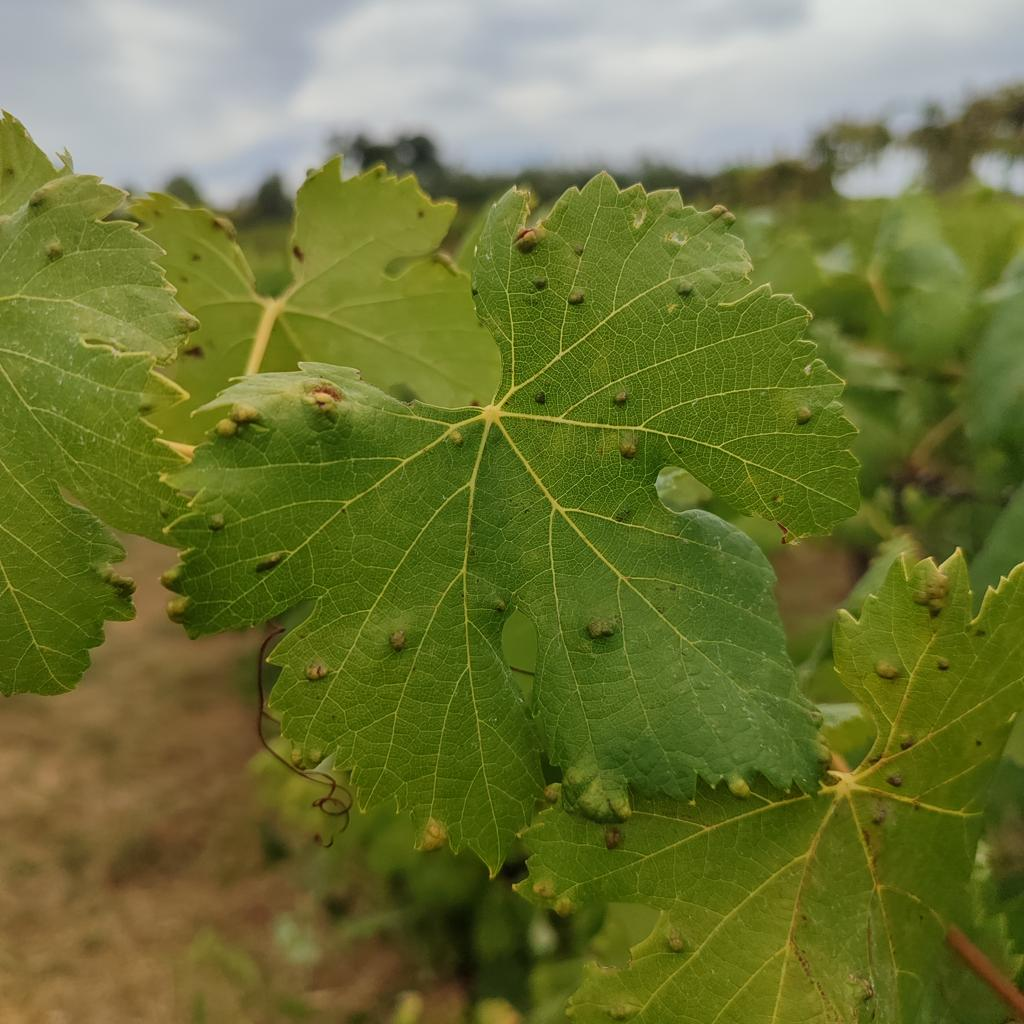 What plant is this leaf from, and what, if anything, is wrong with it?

grapevine, erineum mite
